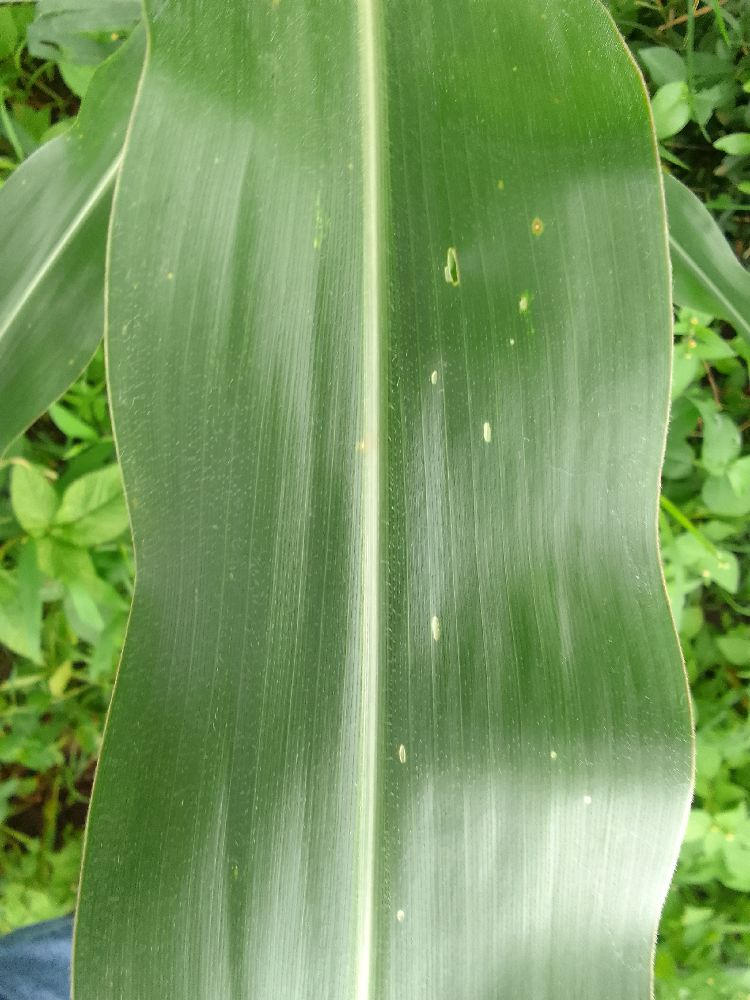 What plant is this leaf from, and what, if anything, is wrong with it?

maize, healthy
